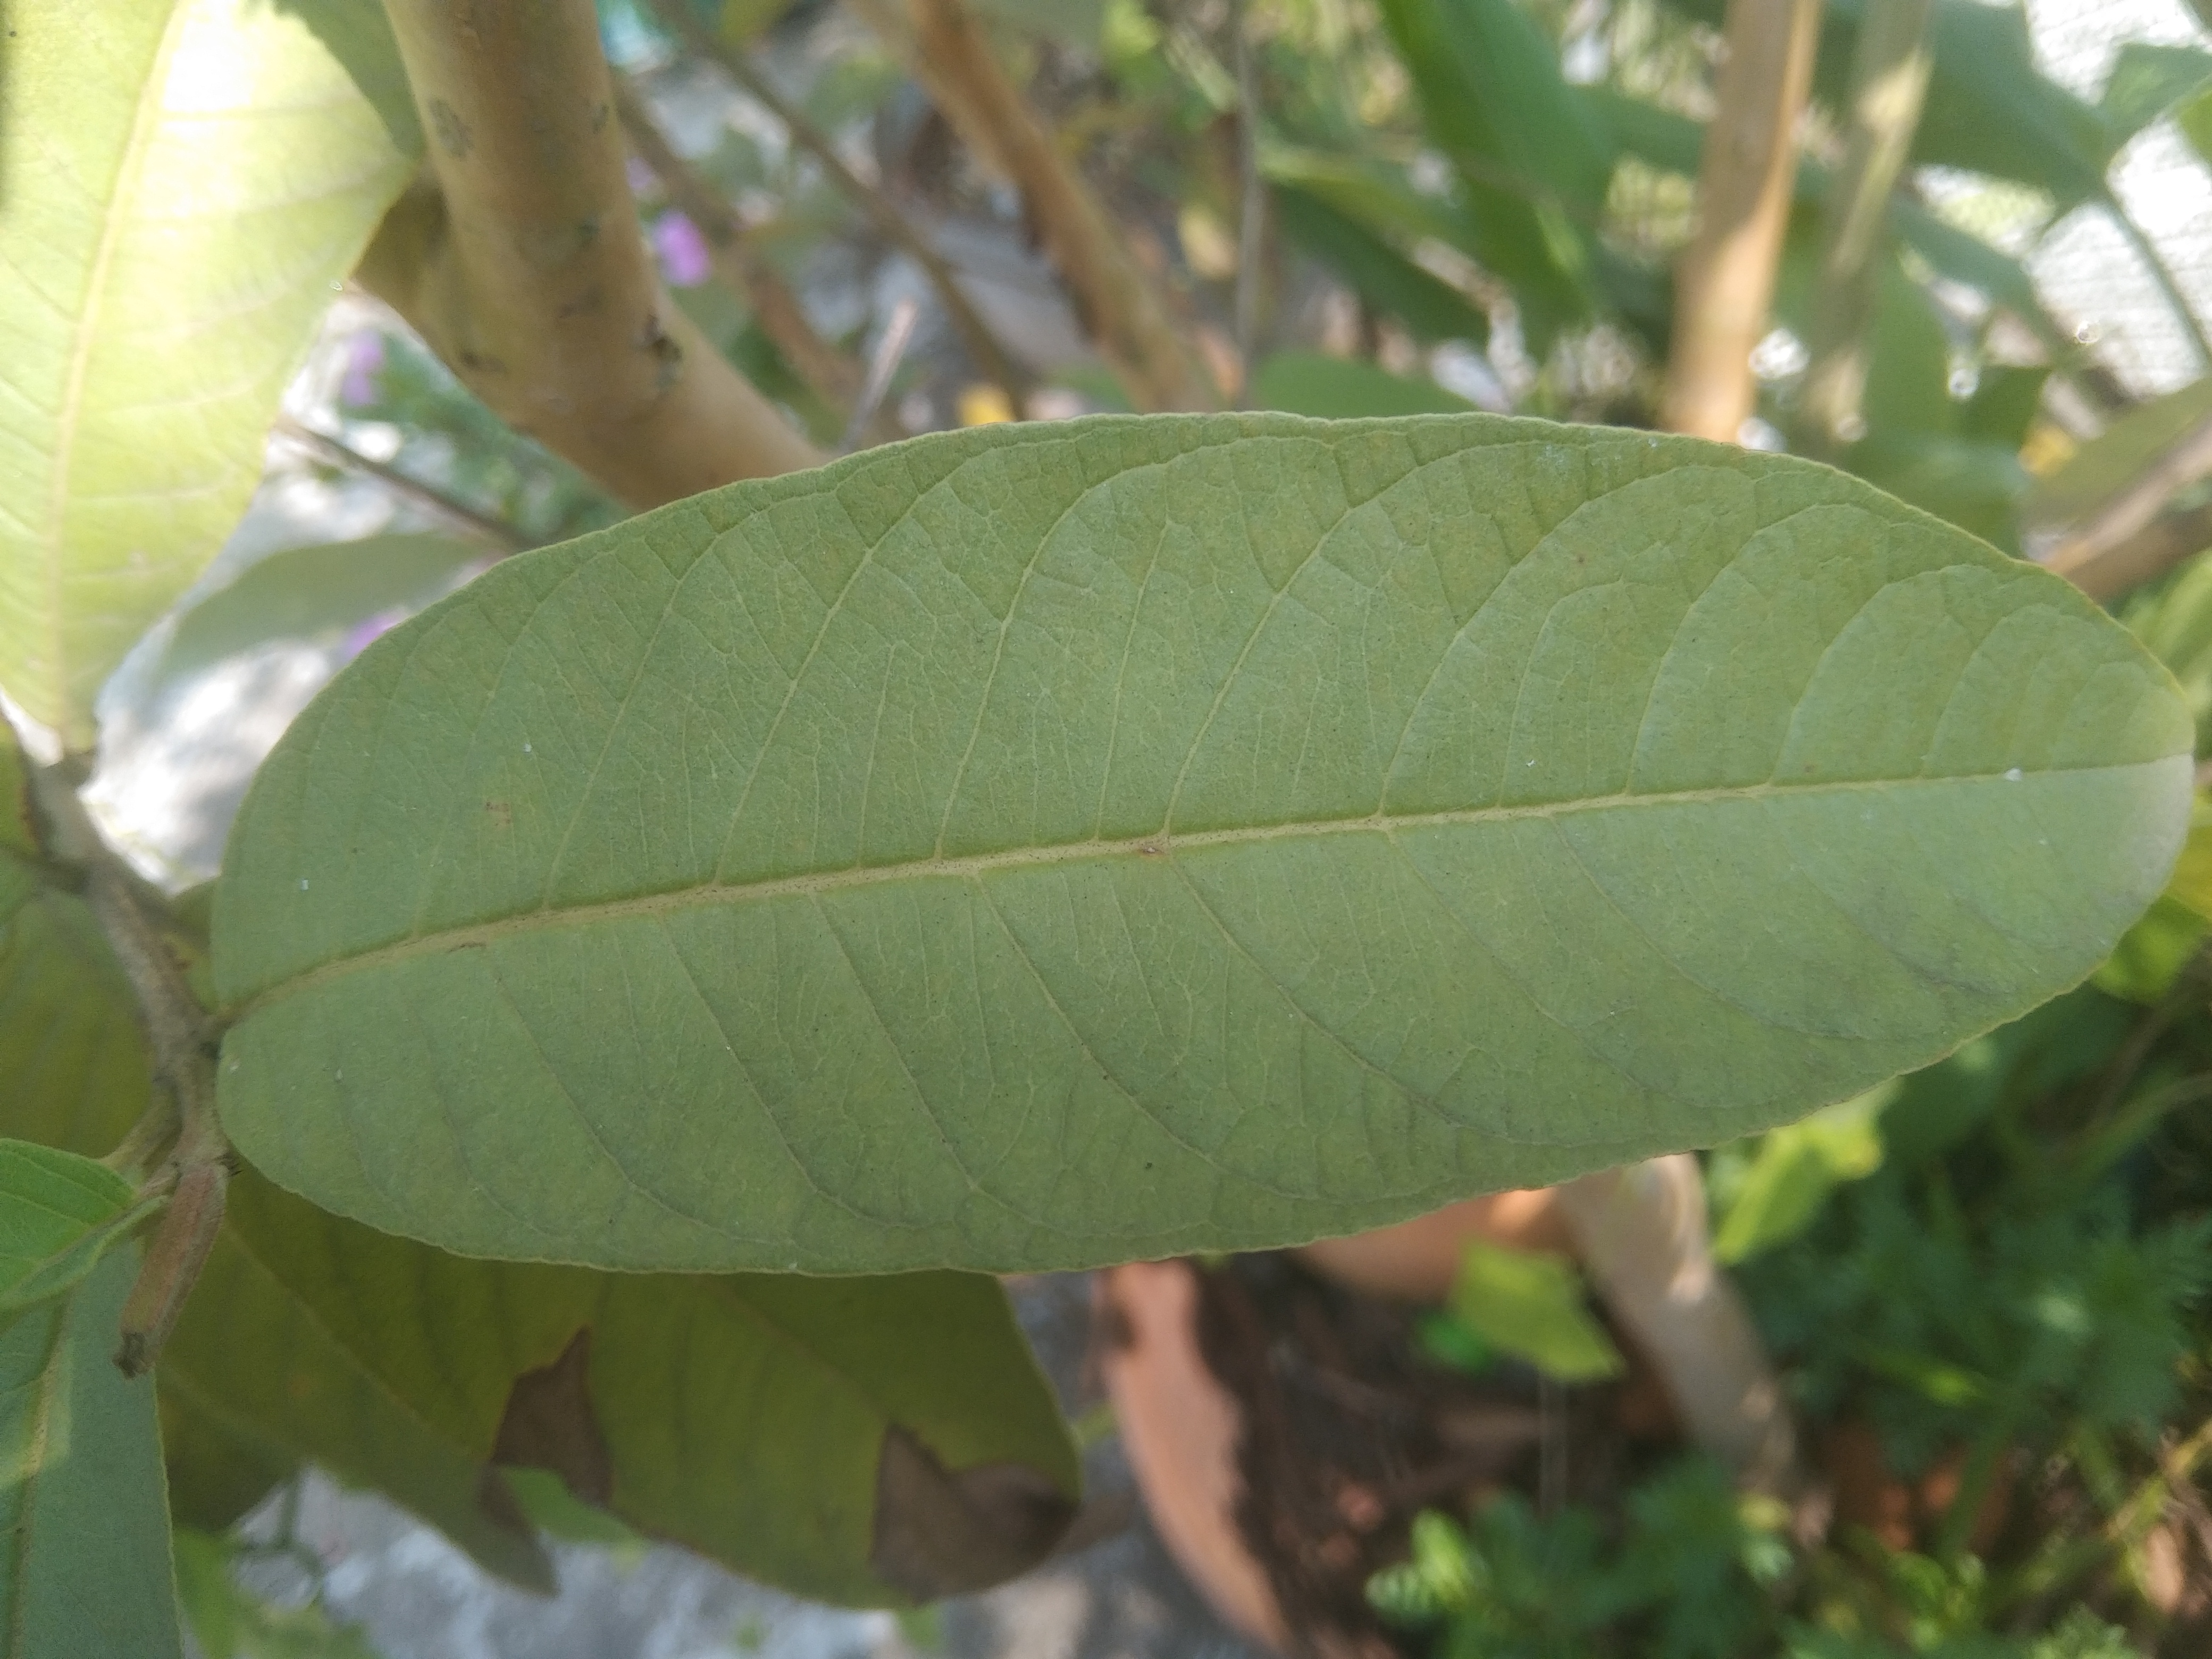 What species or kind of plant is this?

guava
